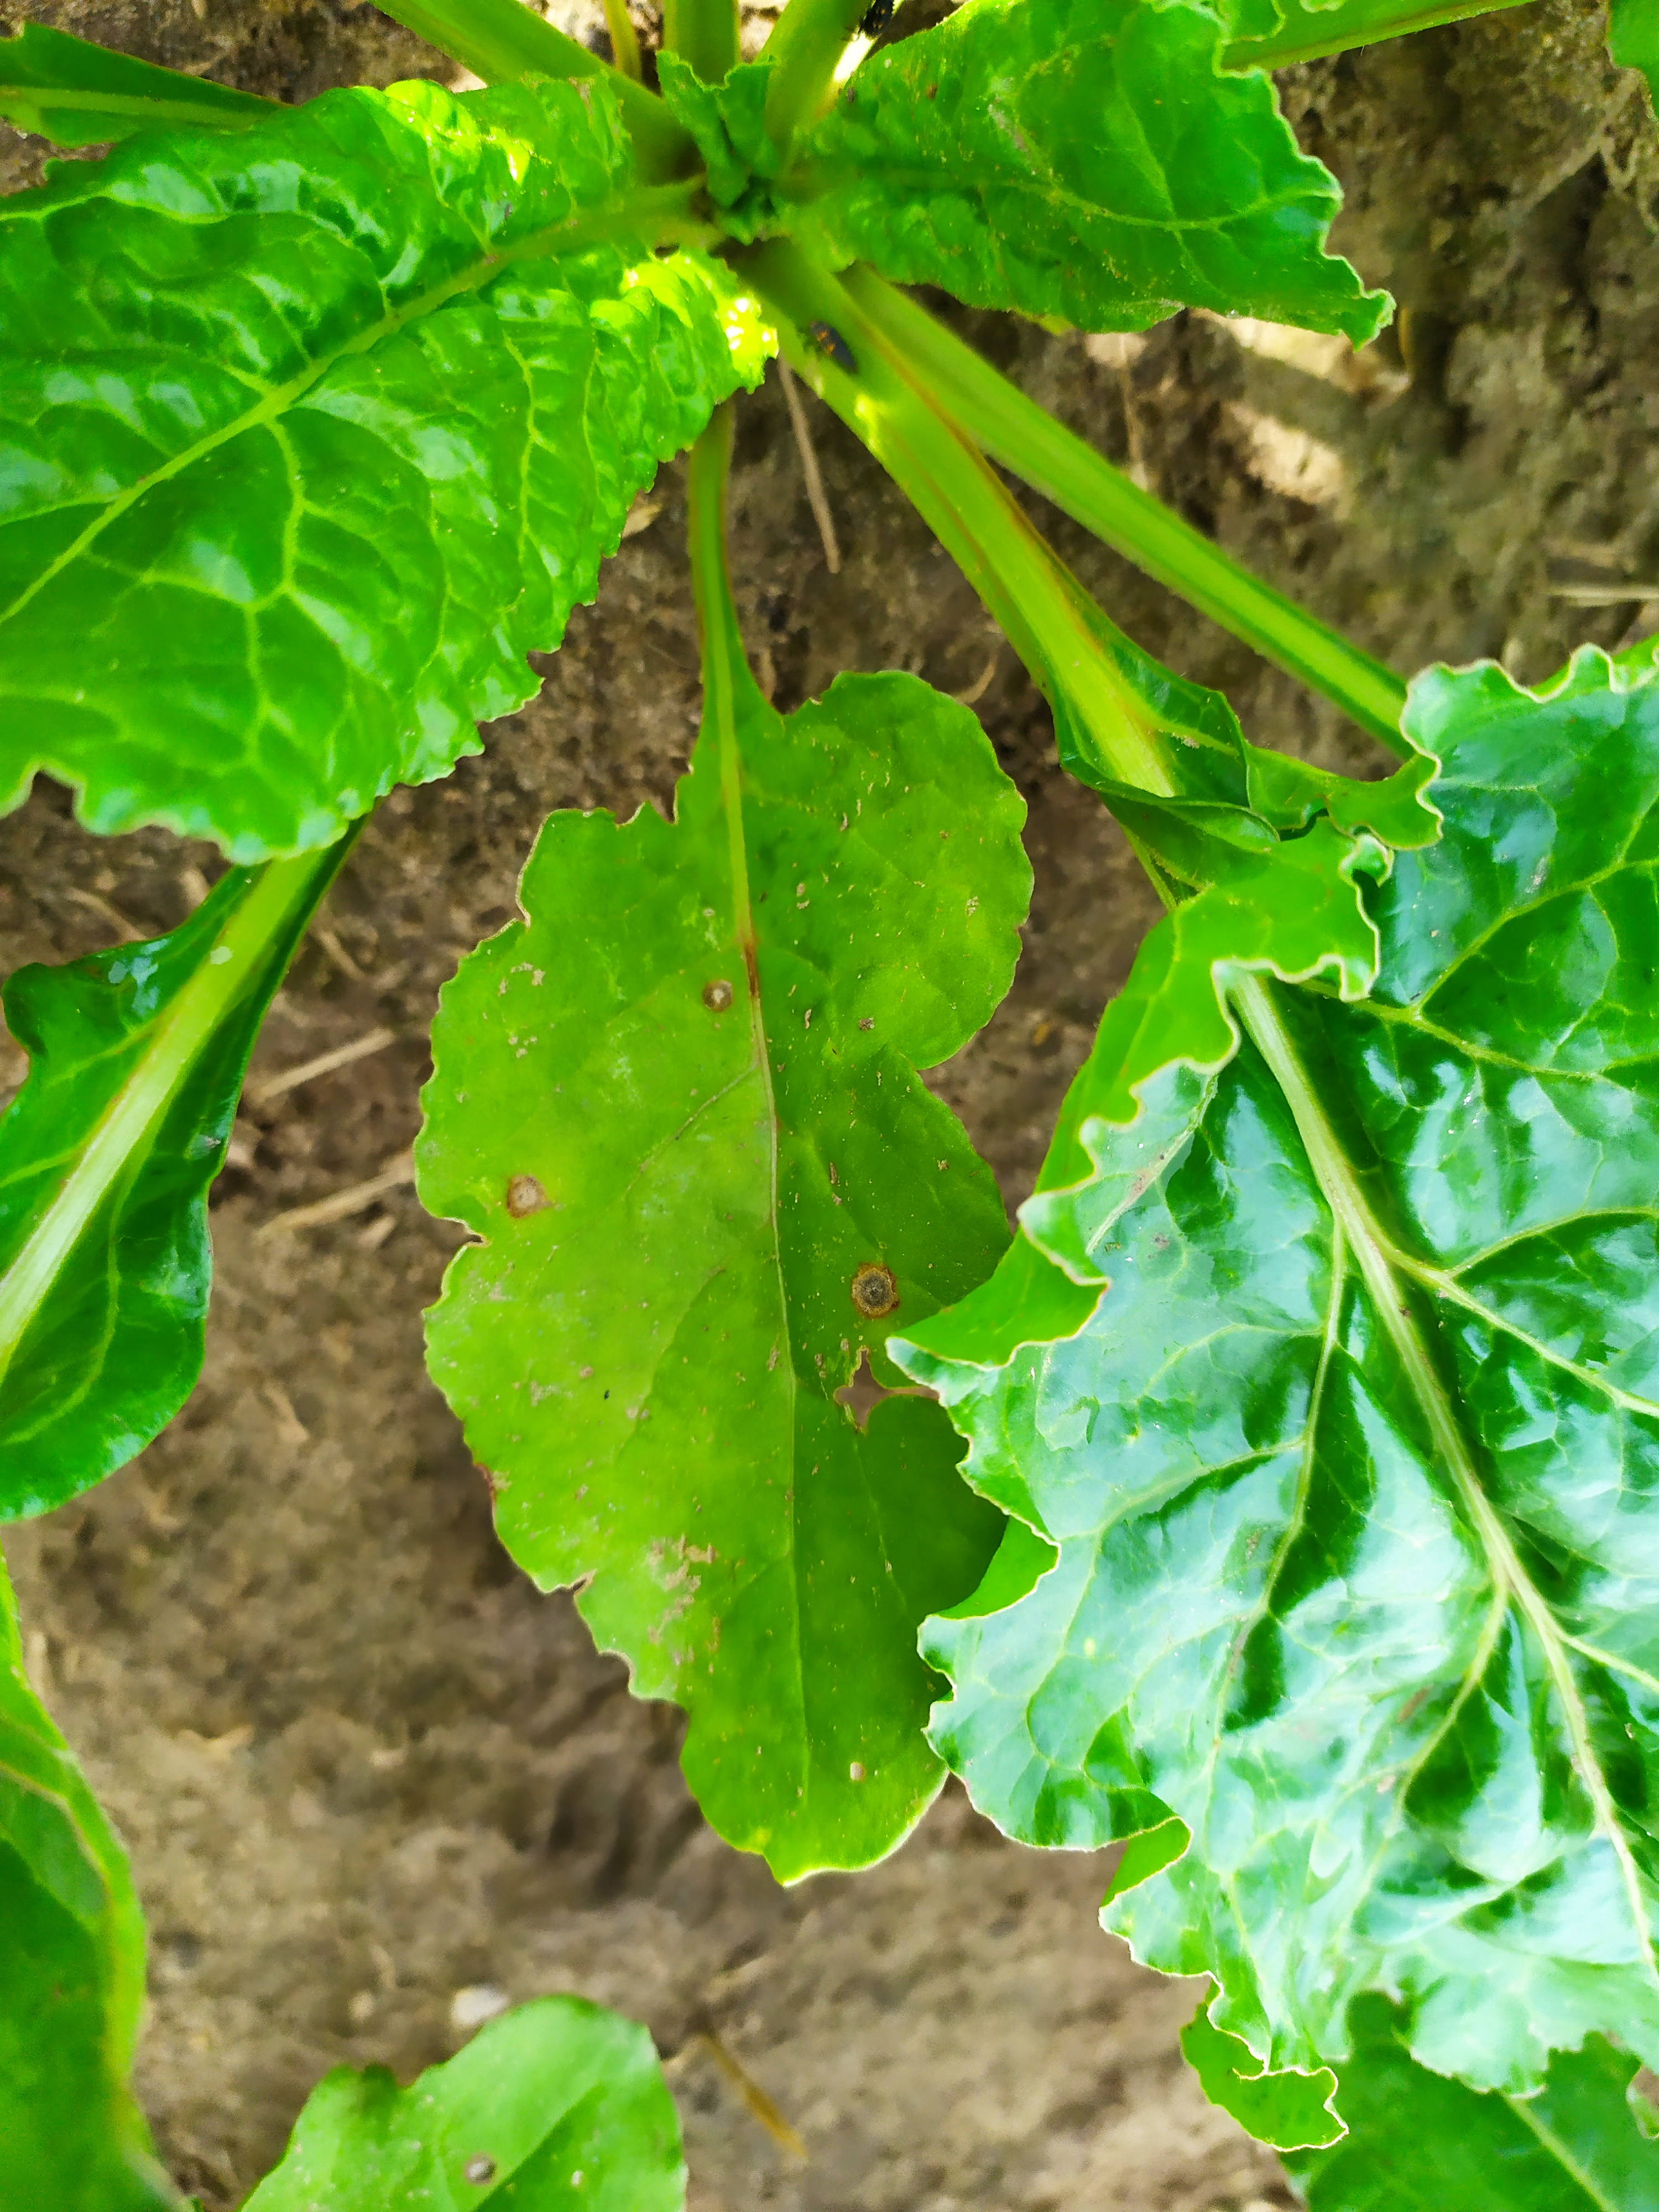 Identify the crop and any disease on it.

beet, cercospora
